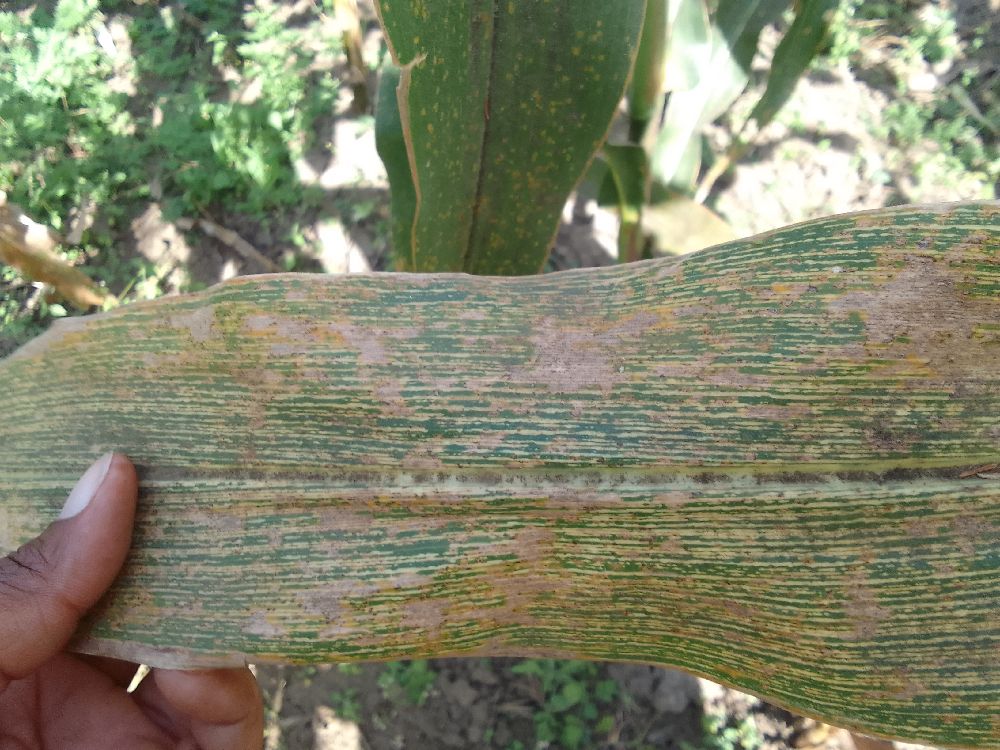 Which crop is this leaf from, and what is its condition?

maize, maize streak virus
